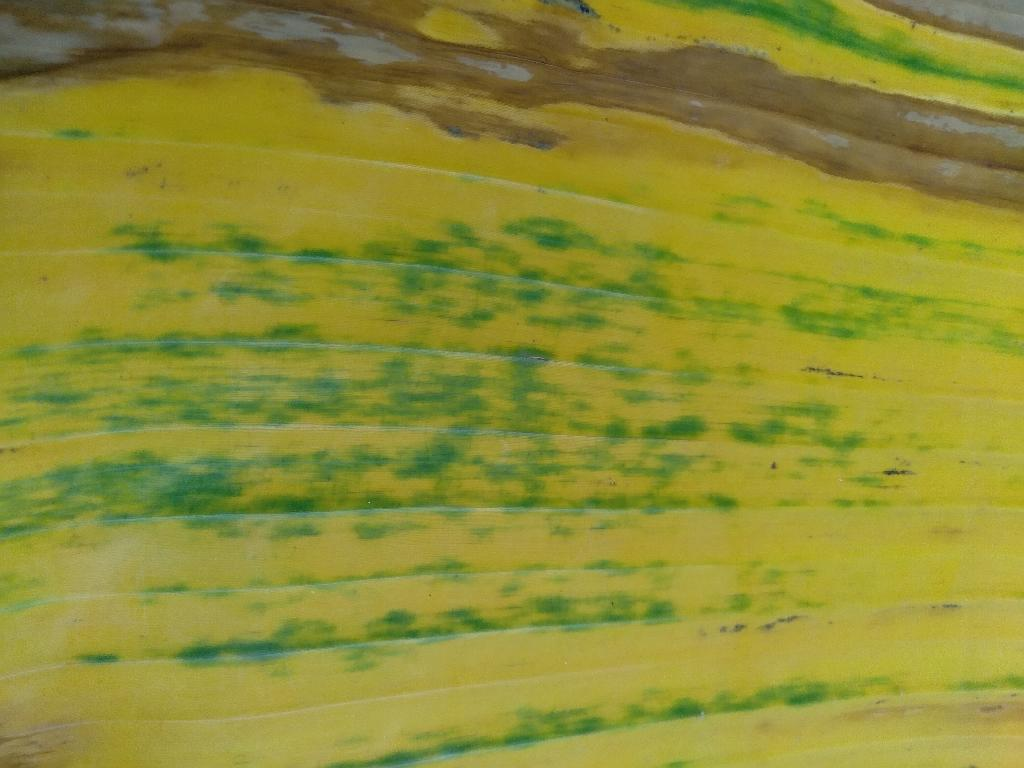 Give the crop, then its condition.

banana, fusarium wilt race 1
